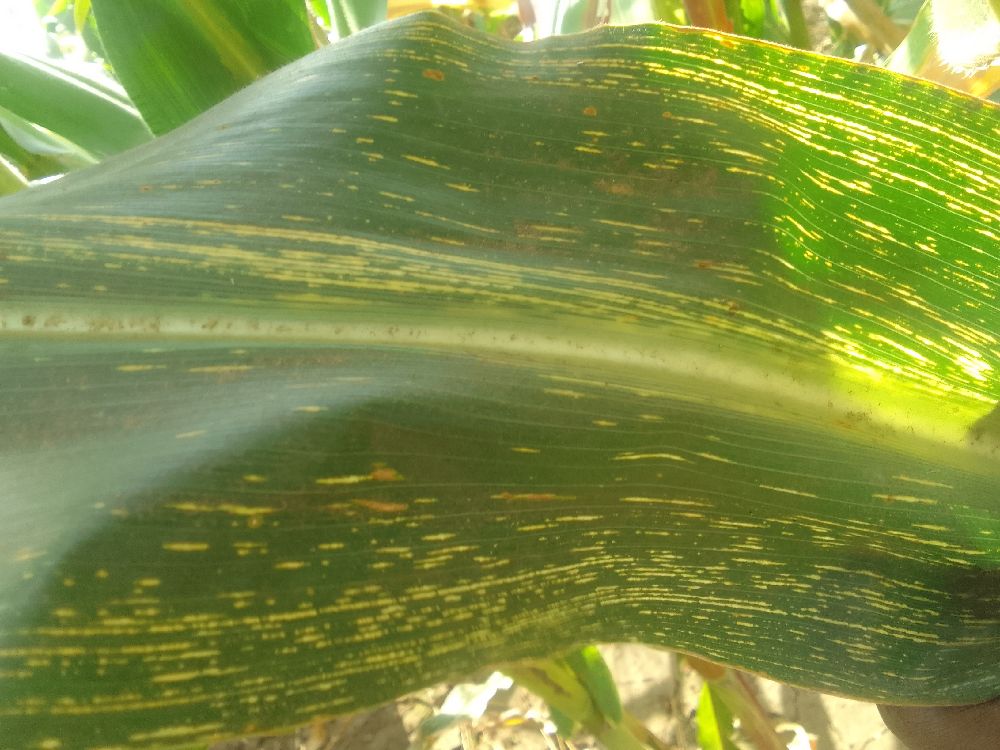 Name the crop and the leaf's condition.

maize, maize streak virus
